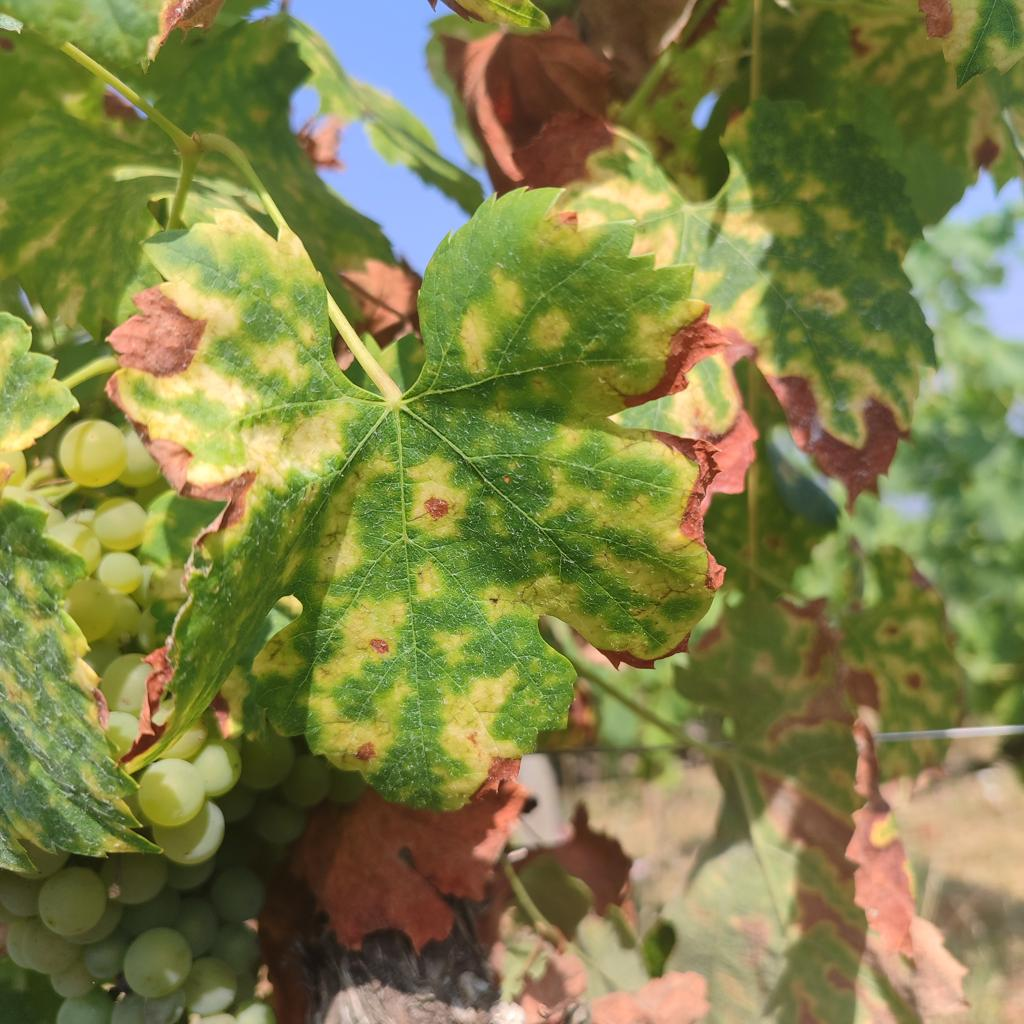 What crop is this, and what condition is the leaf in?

grapevine, esca complex
